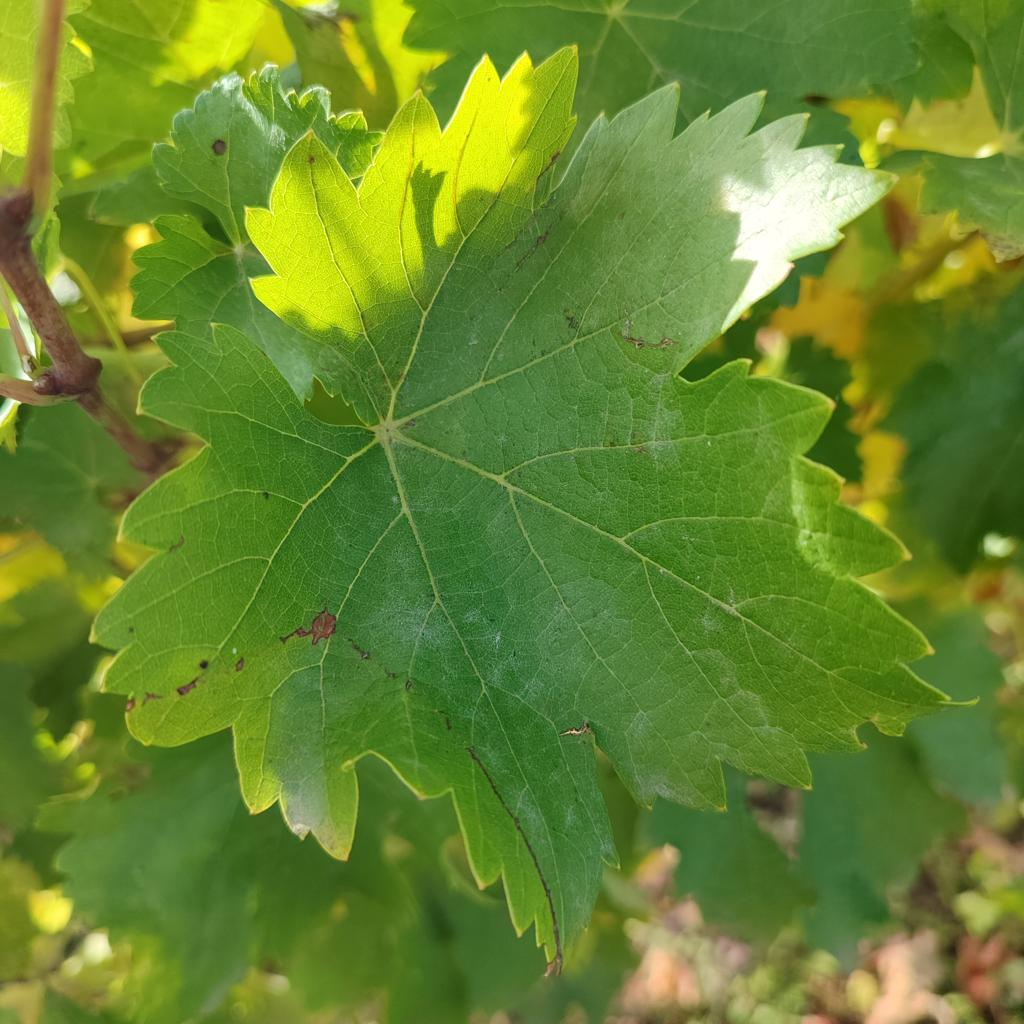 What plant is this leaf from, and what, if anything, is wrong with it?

grapevine, powdery mildew
